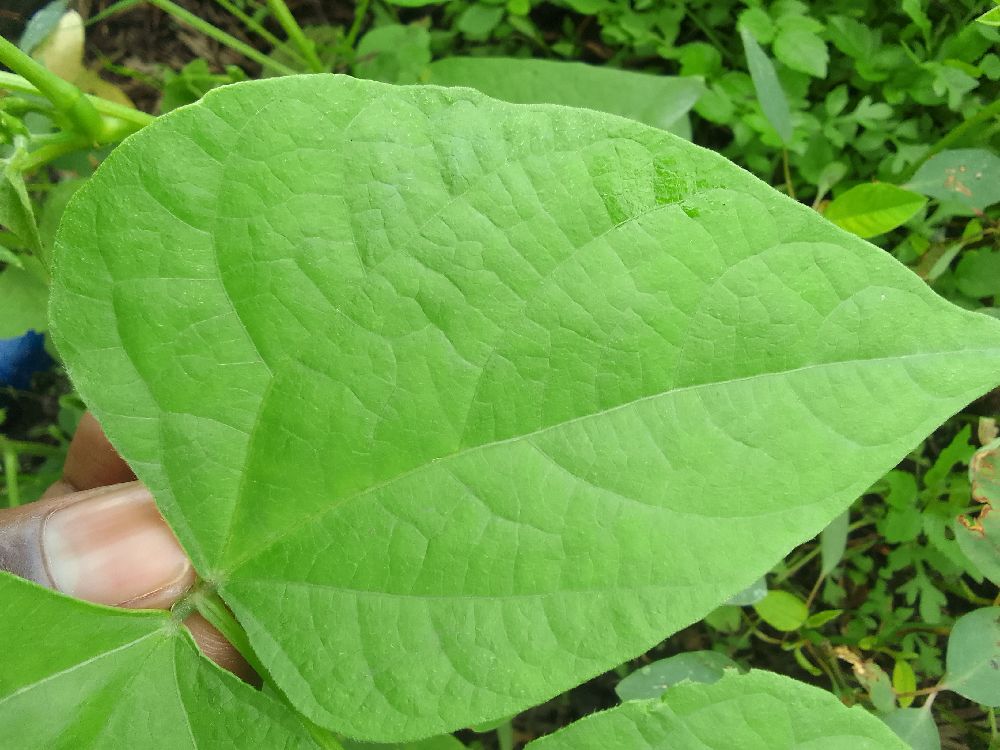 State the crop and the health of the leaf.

common bean, healthy
